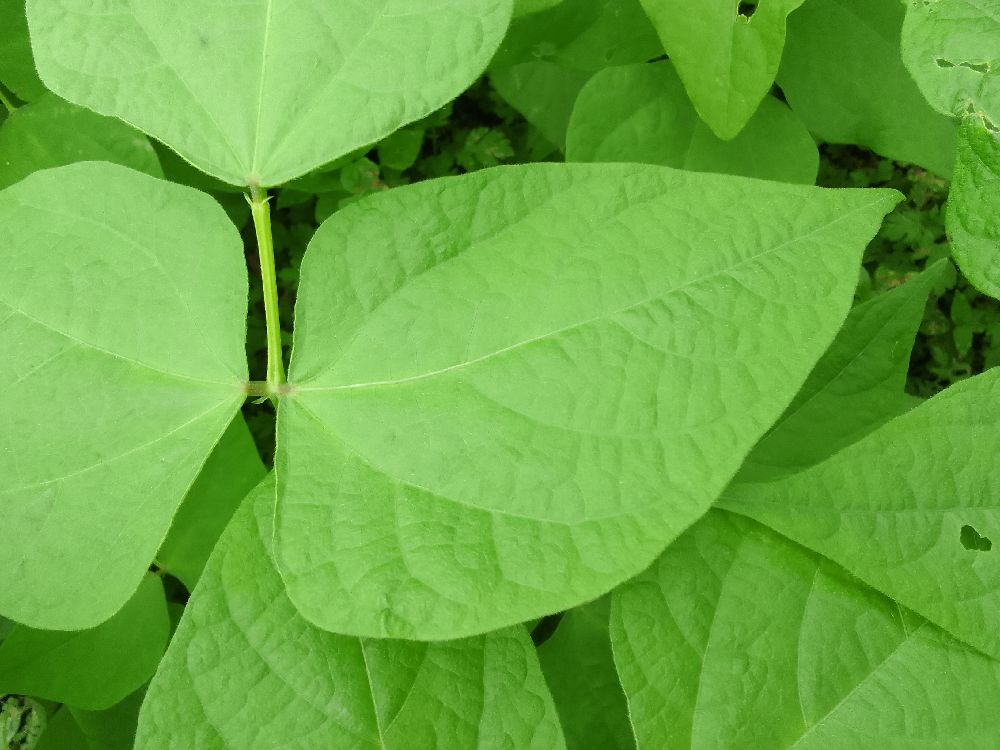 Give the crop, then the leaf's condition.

common bean, healthy
